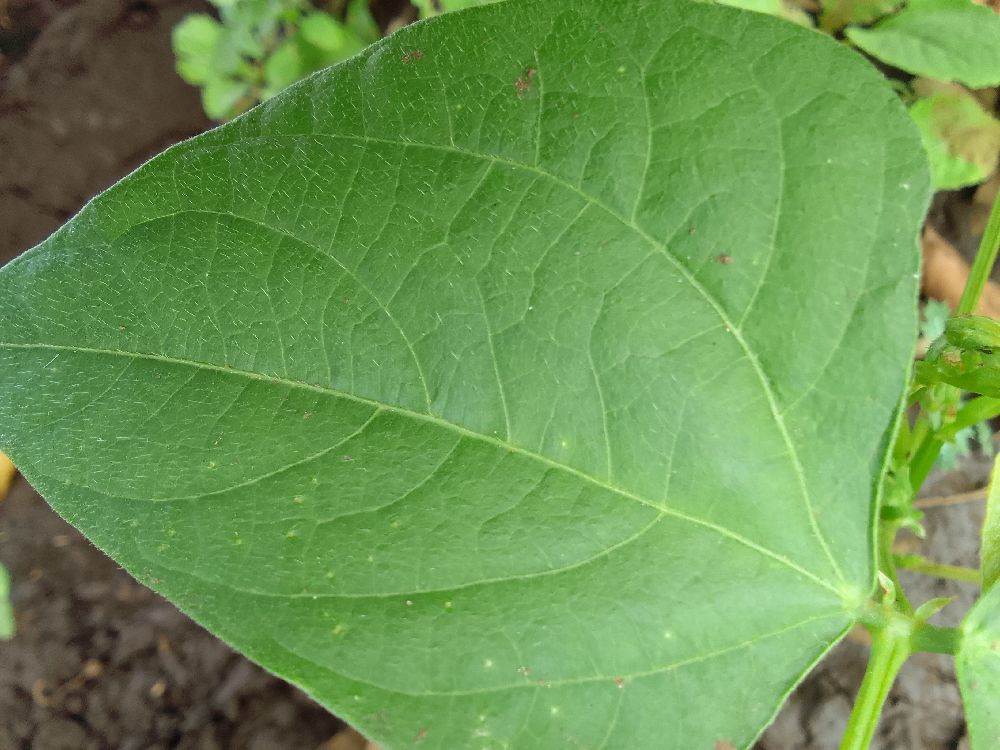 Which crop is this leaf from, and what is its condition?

common bean, healthy
